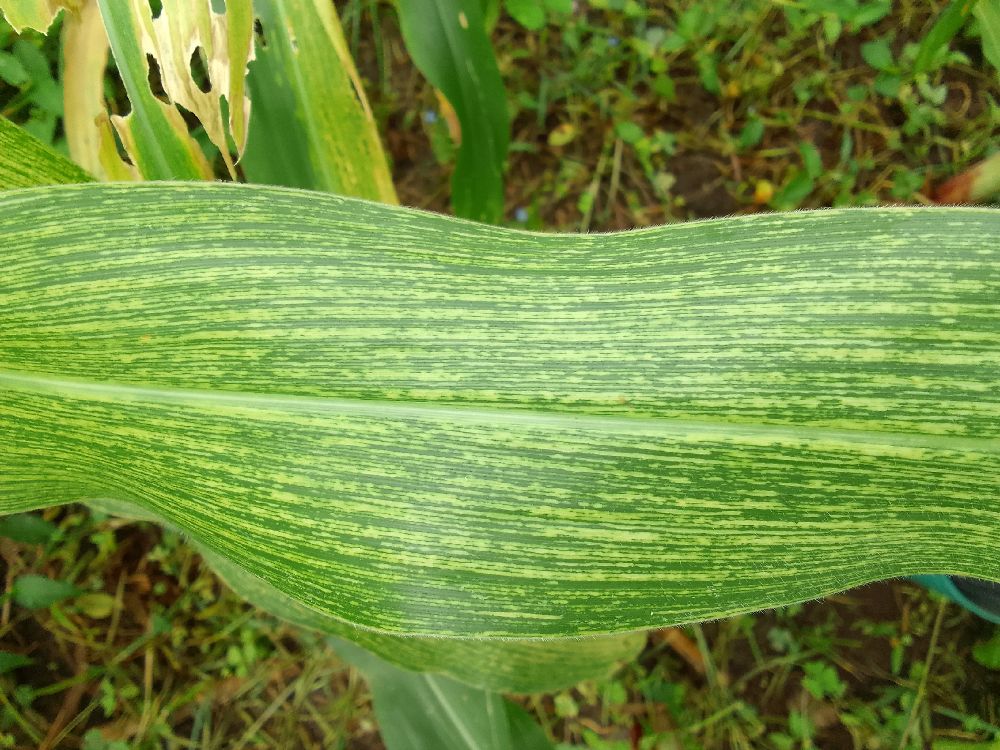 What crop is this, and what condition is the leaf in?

maize, maize streak virus
